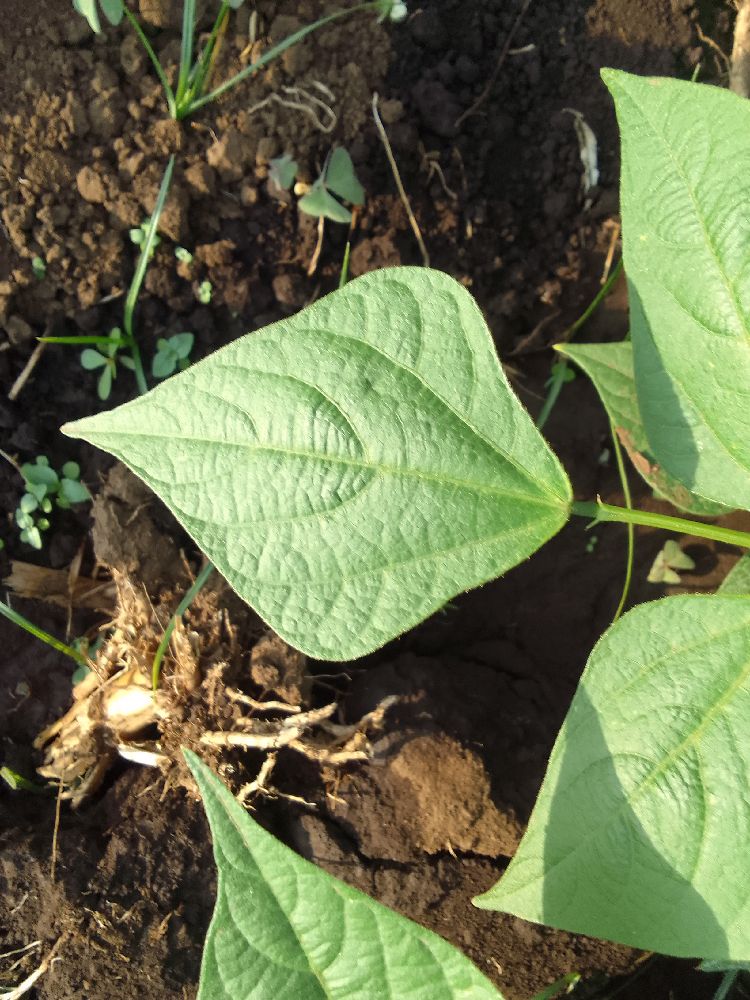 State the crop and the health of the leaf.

common bean, healthy
